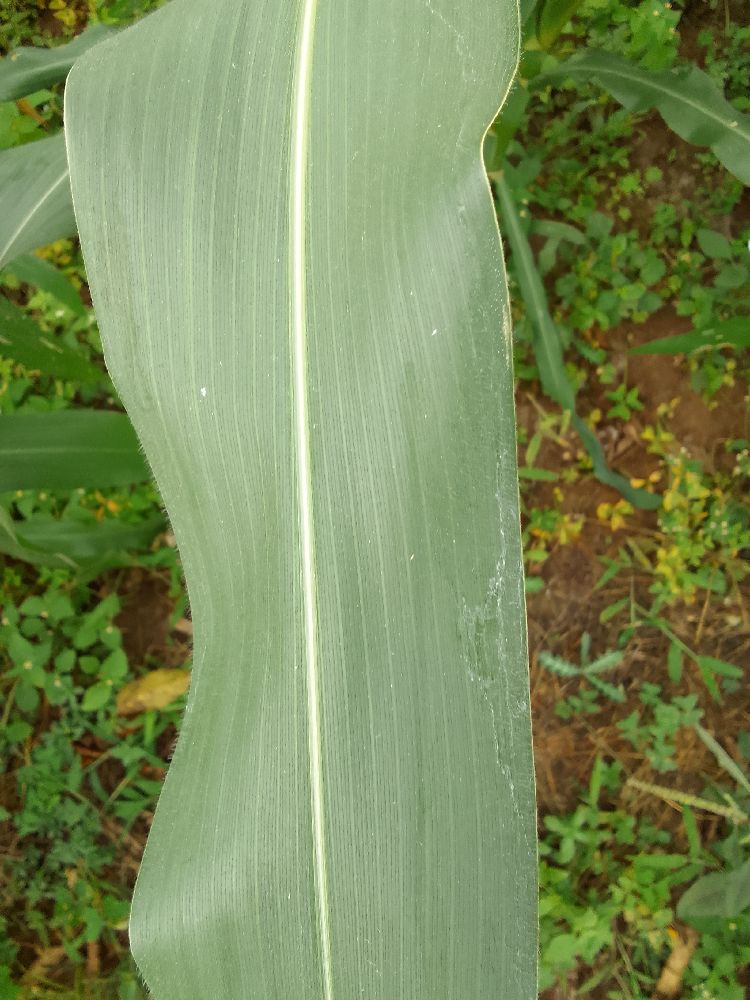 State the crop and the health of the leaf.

maize, healthy
